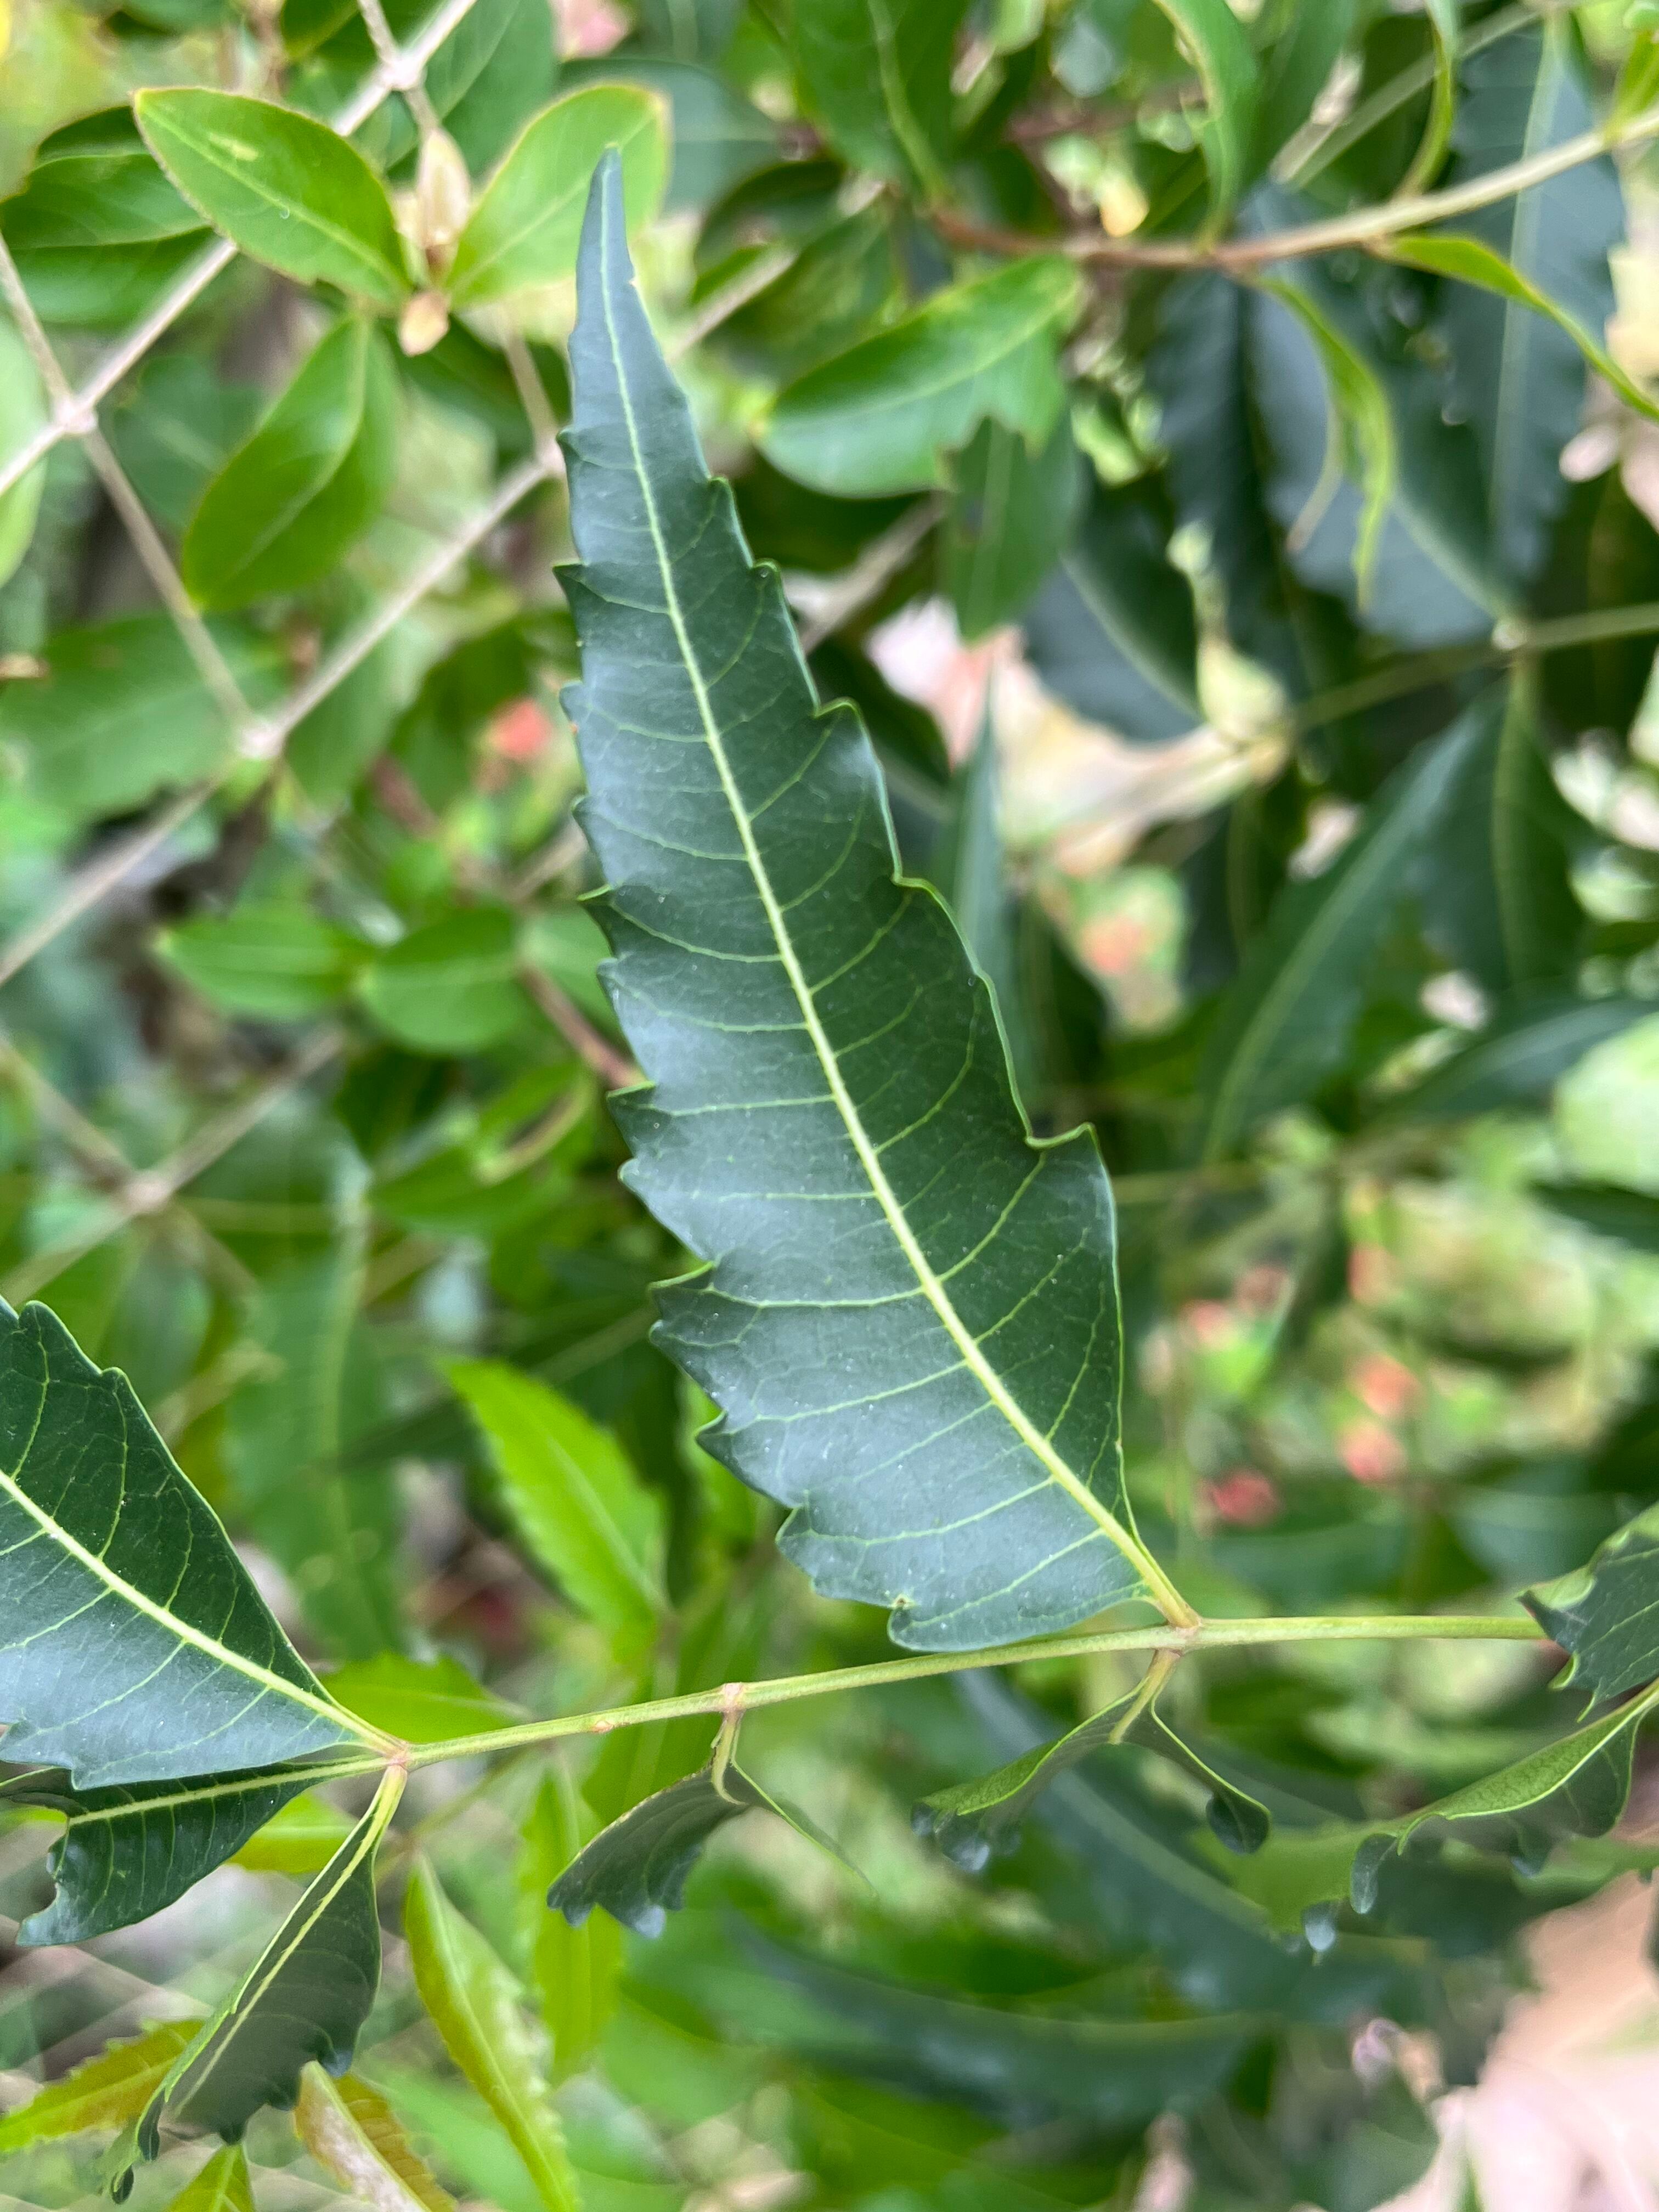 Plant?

neem
